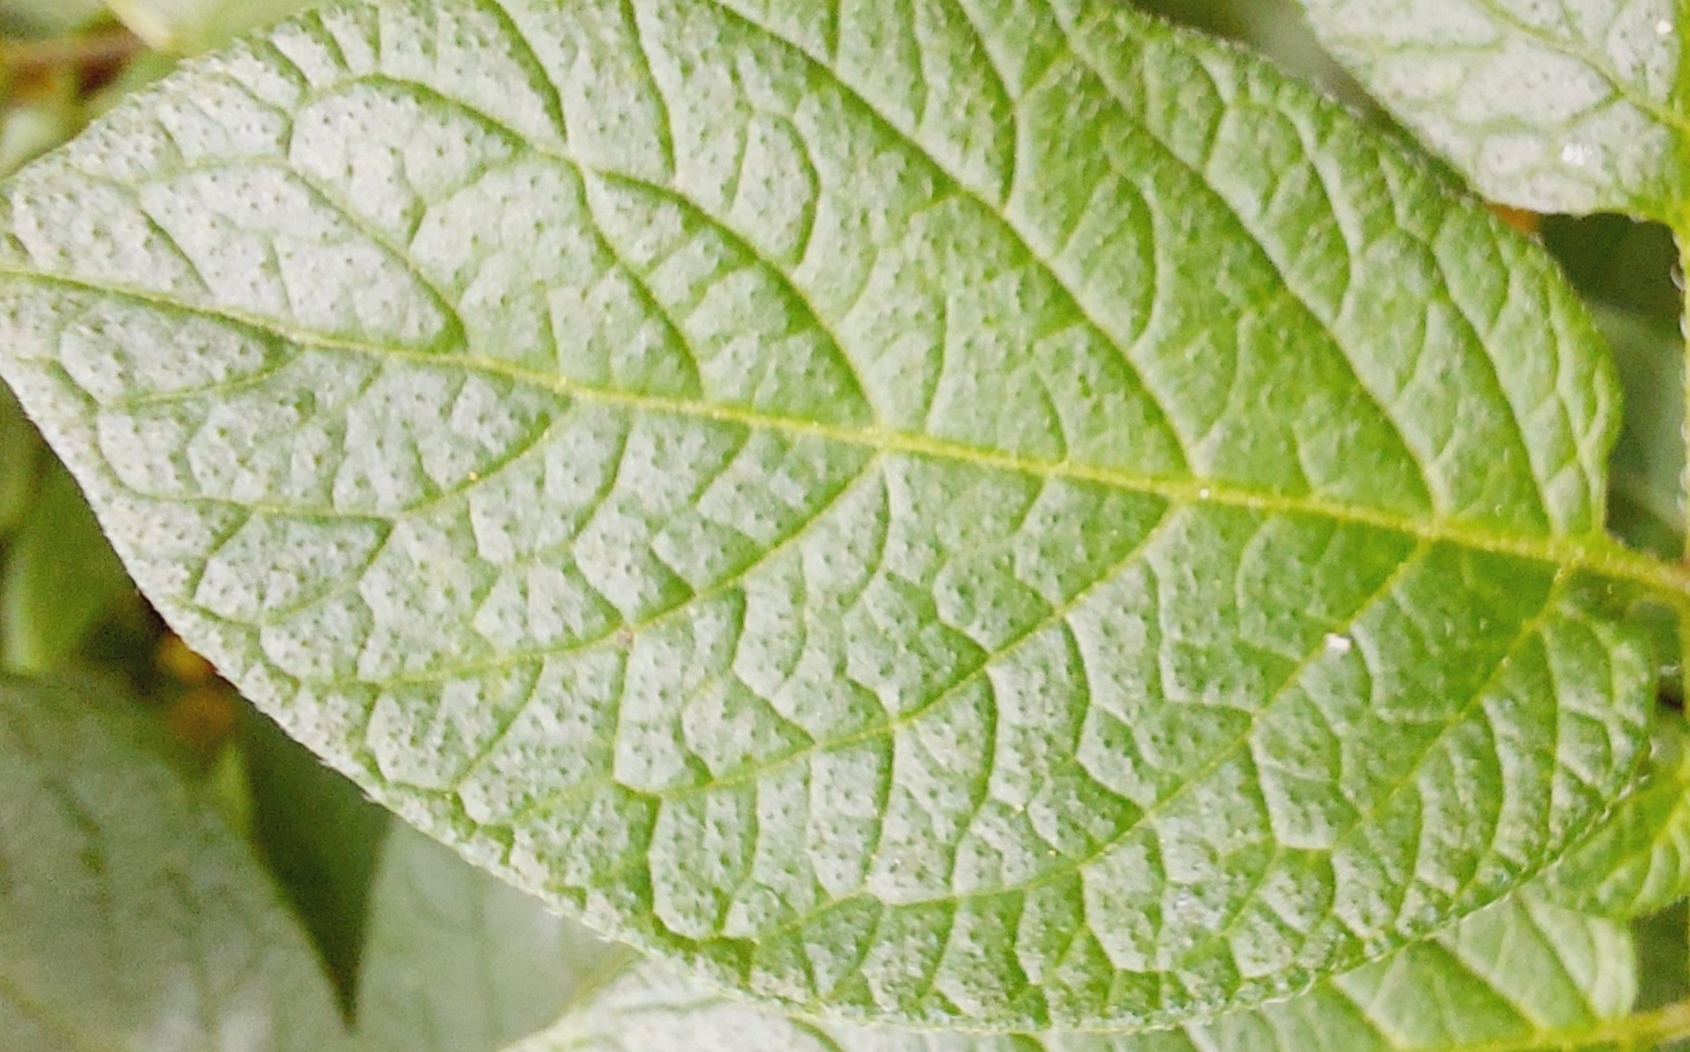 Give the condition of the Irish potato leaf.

healthy
